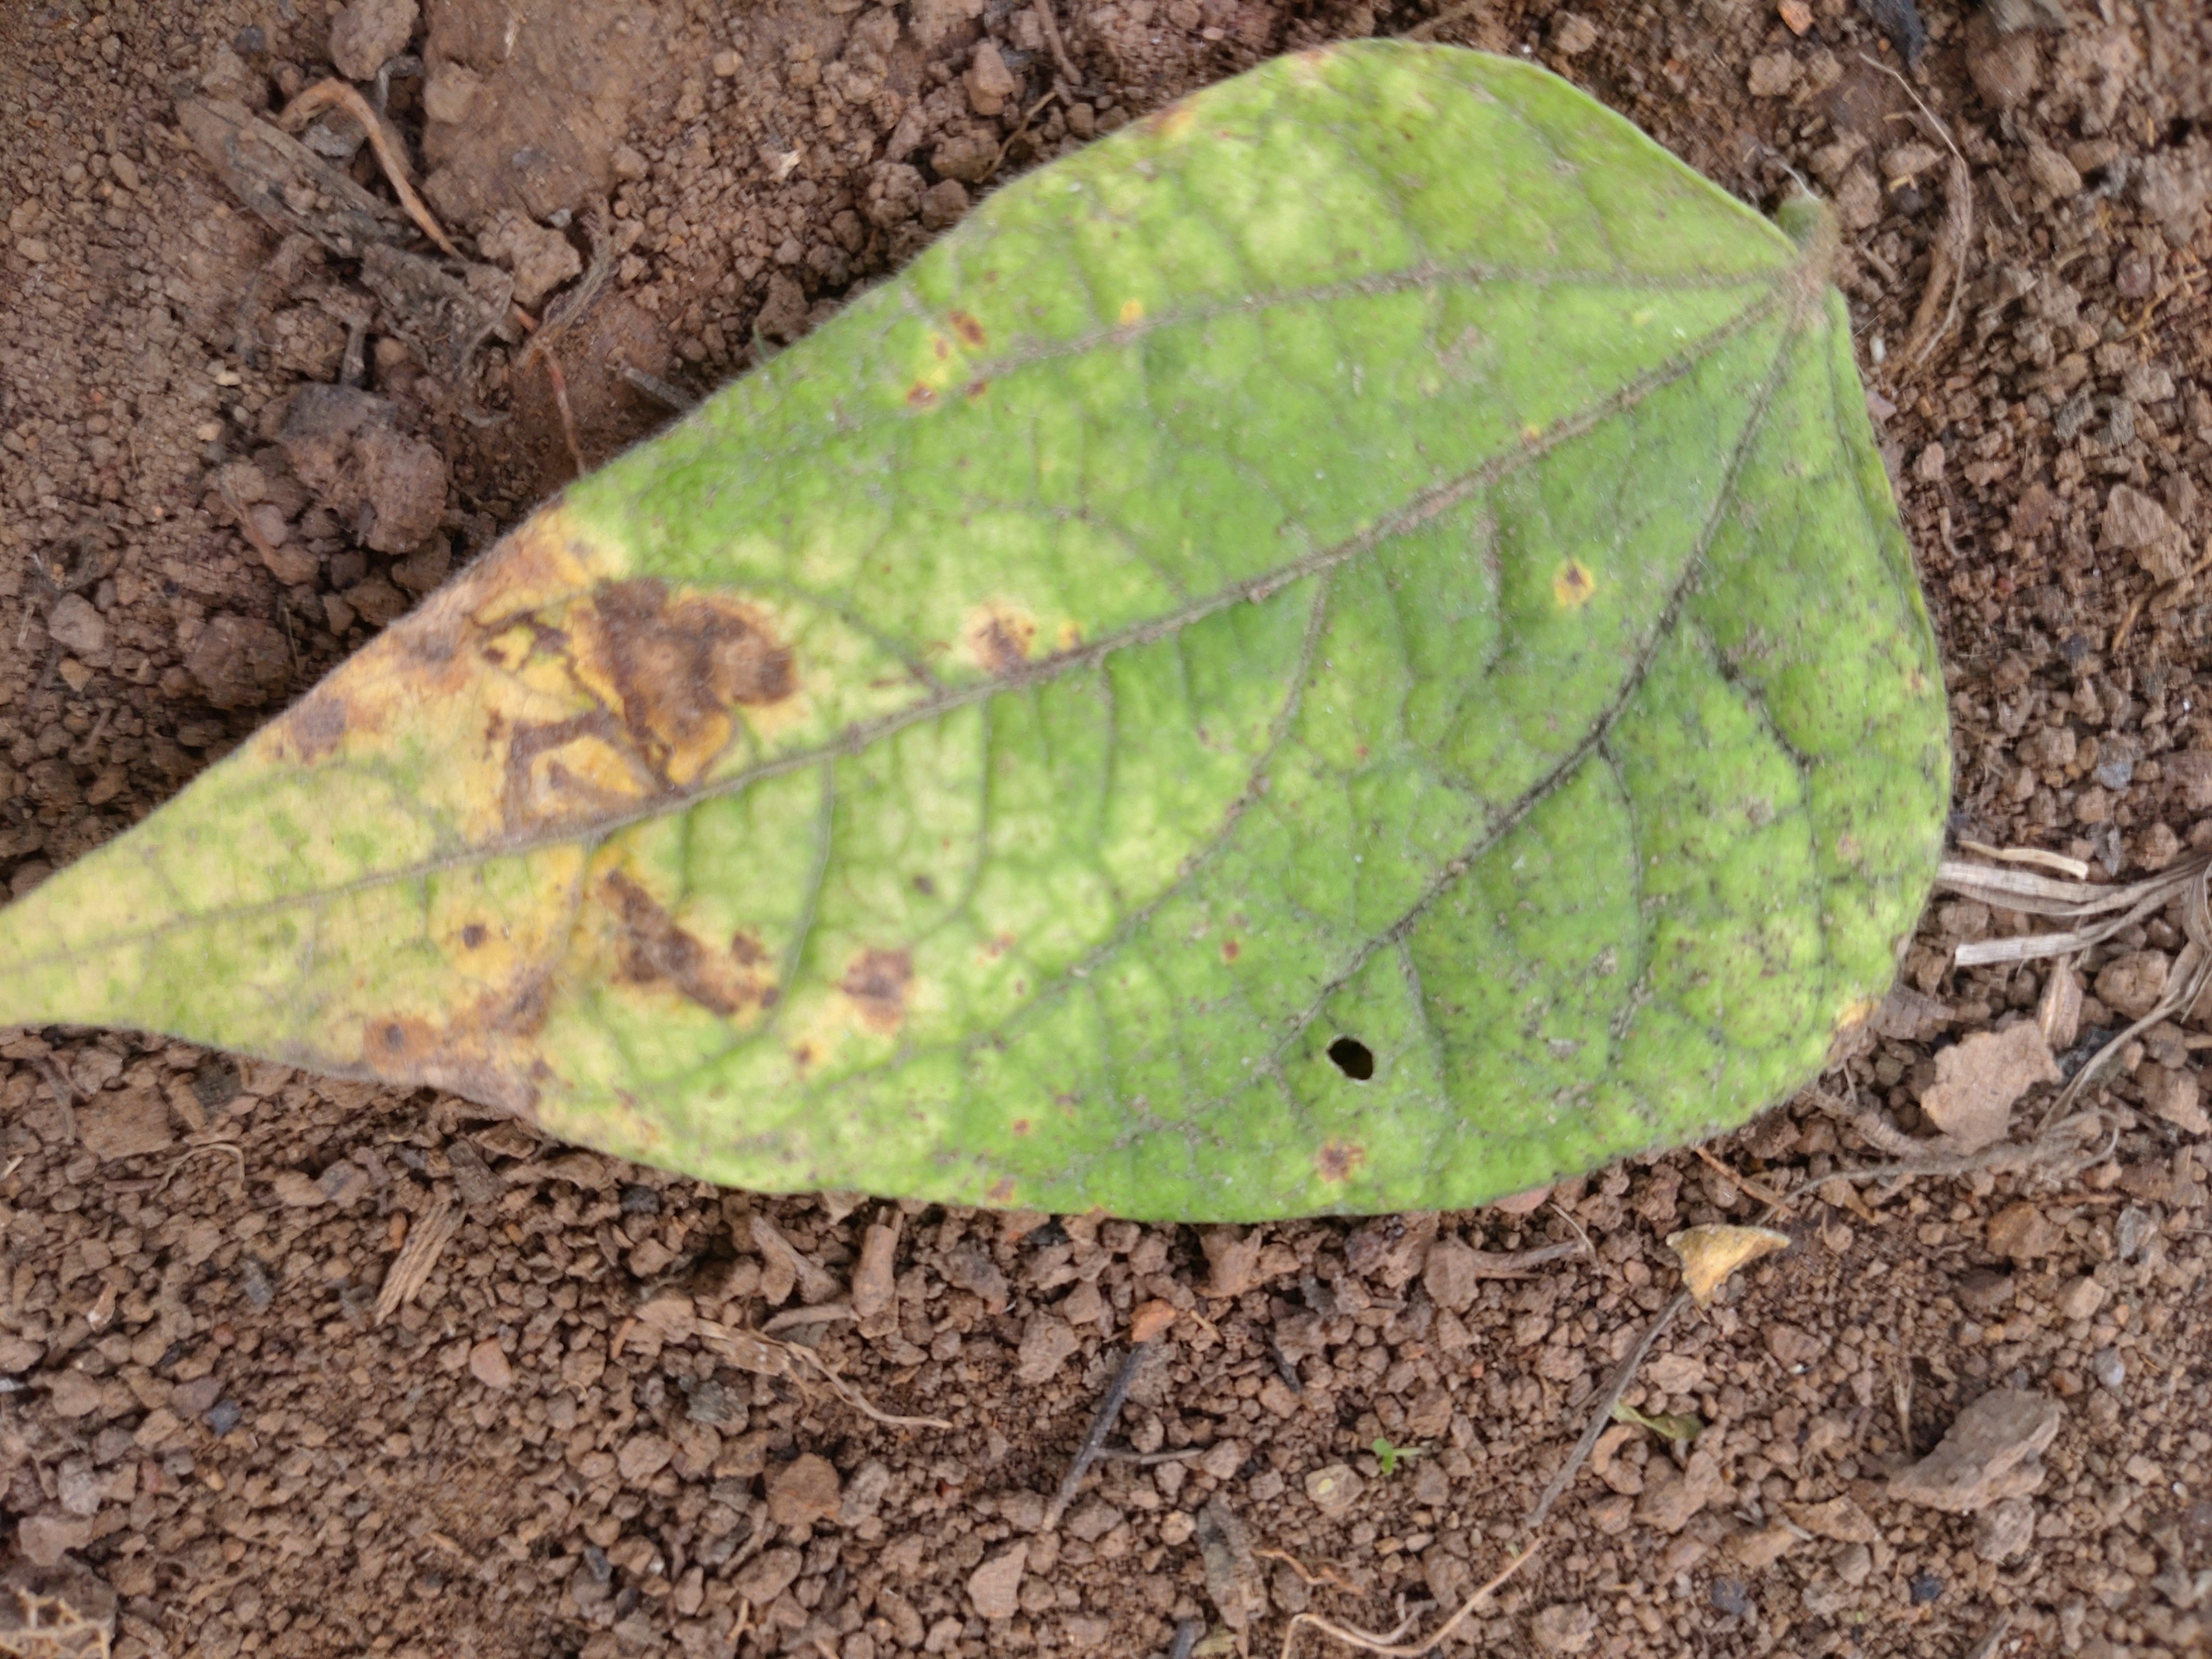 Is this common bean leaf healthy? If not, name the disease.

anthracnose
